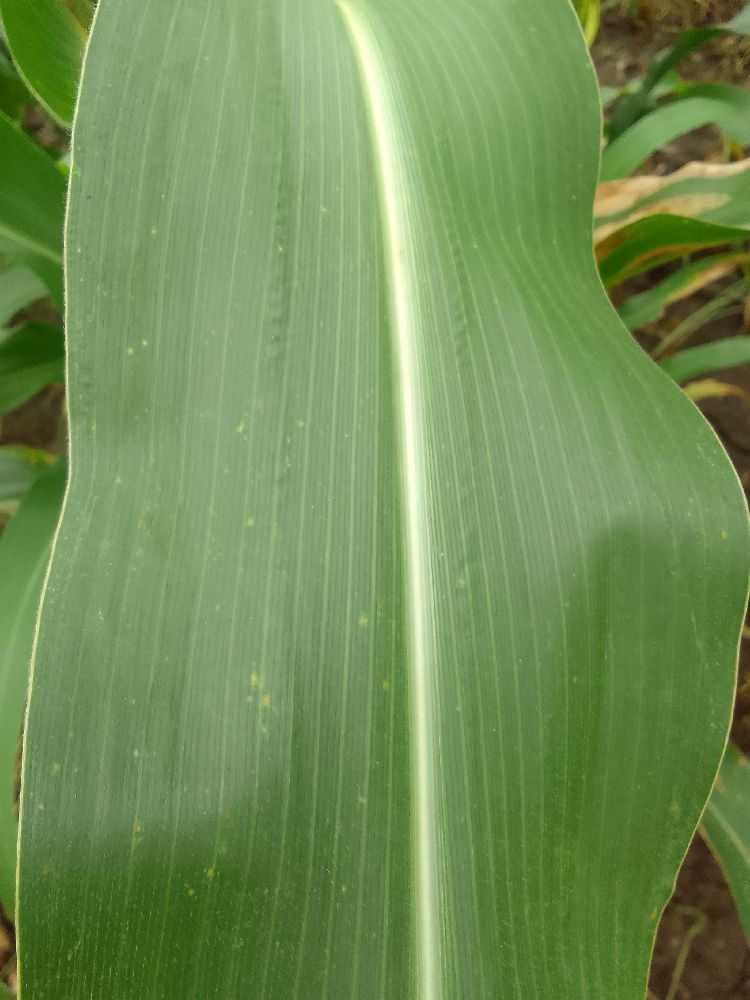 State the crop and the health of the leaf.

maize, healthy
